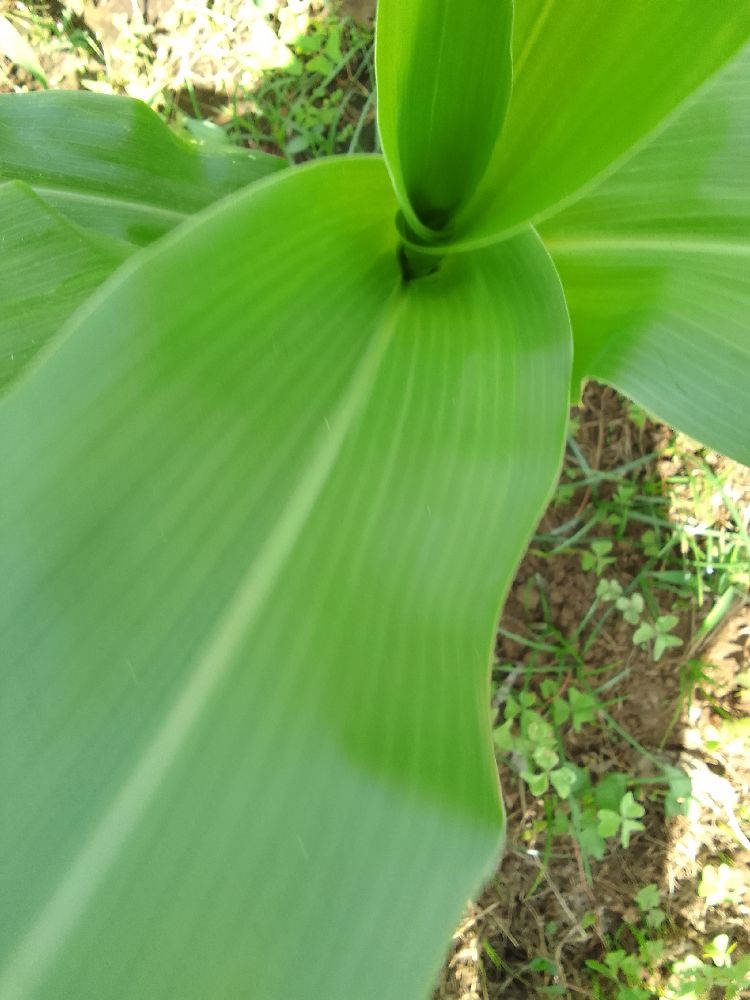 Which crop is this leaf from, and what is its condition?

maize, healthy
